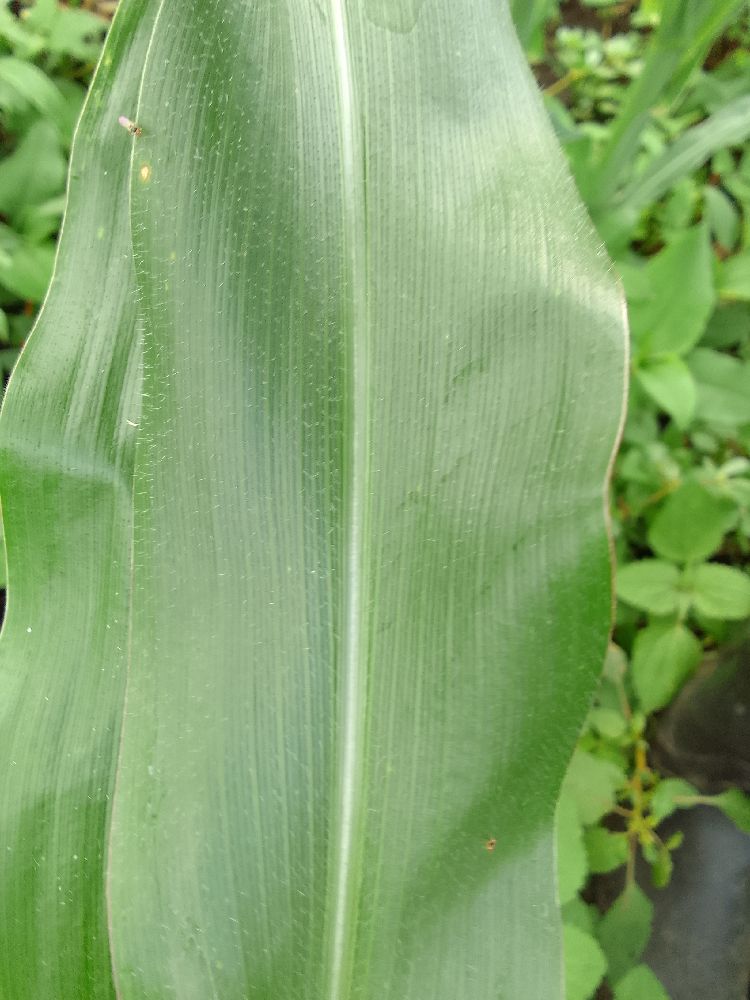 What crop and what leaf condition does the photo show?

maize, healthy
